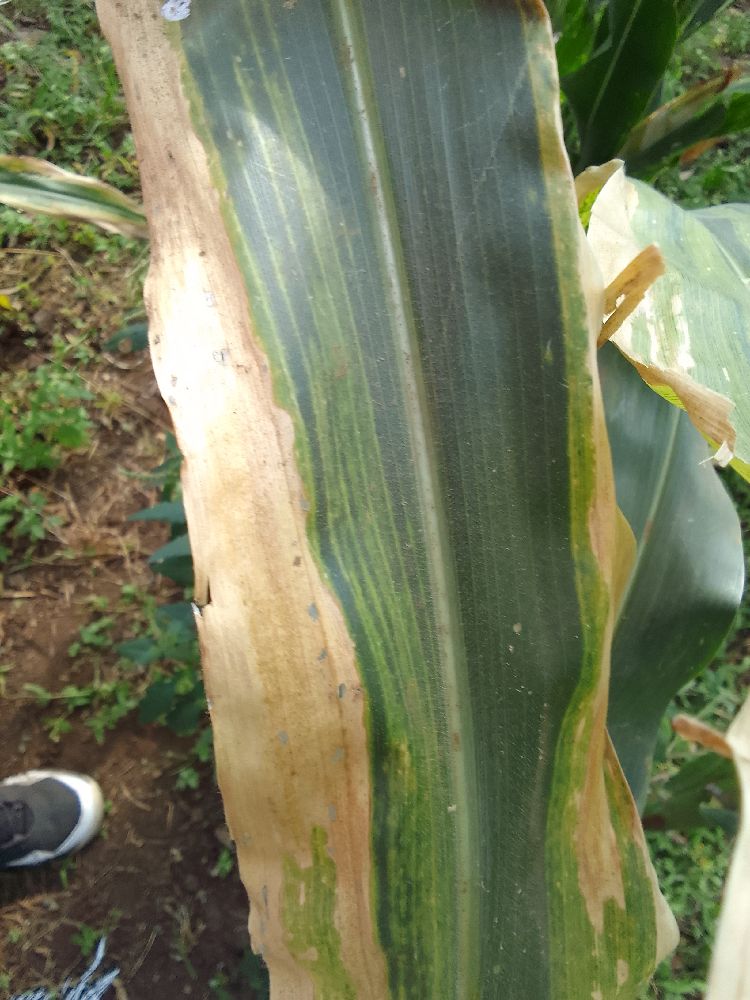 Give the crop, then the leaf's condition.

maize, maize lethal necrosis
